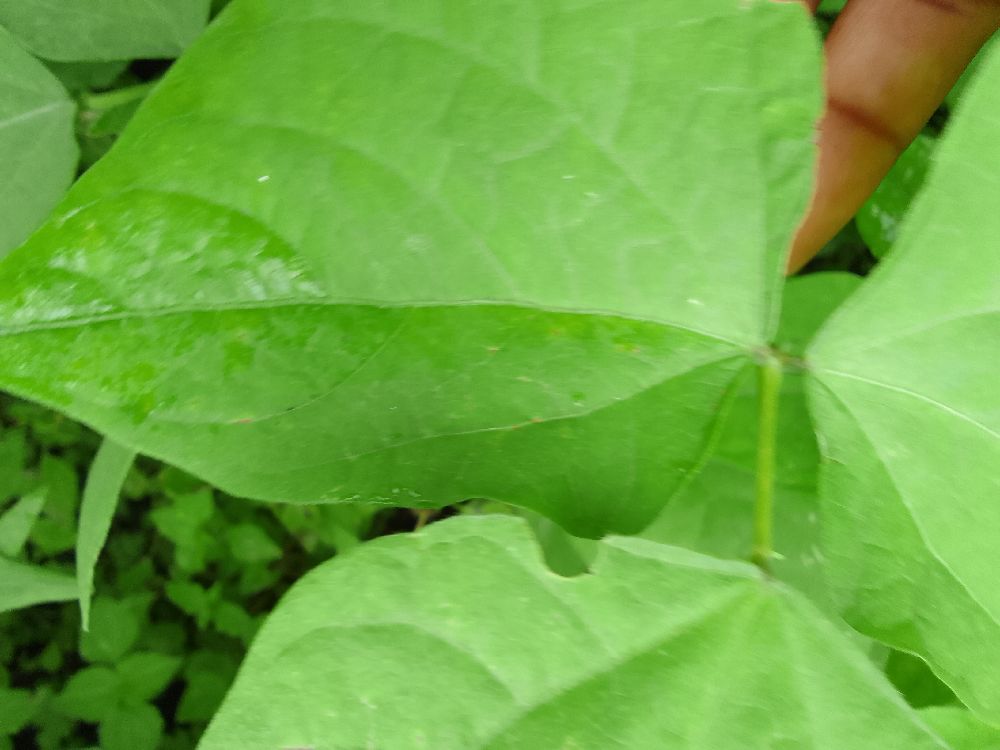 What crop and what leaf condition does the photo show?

common bean, healthy
